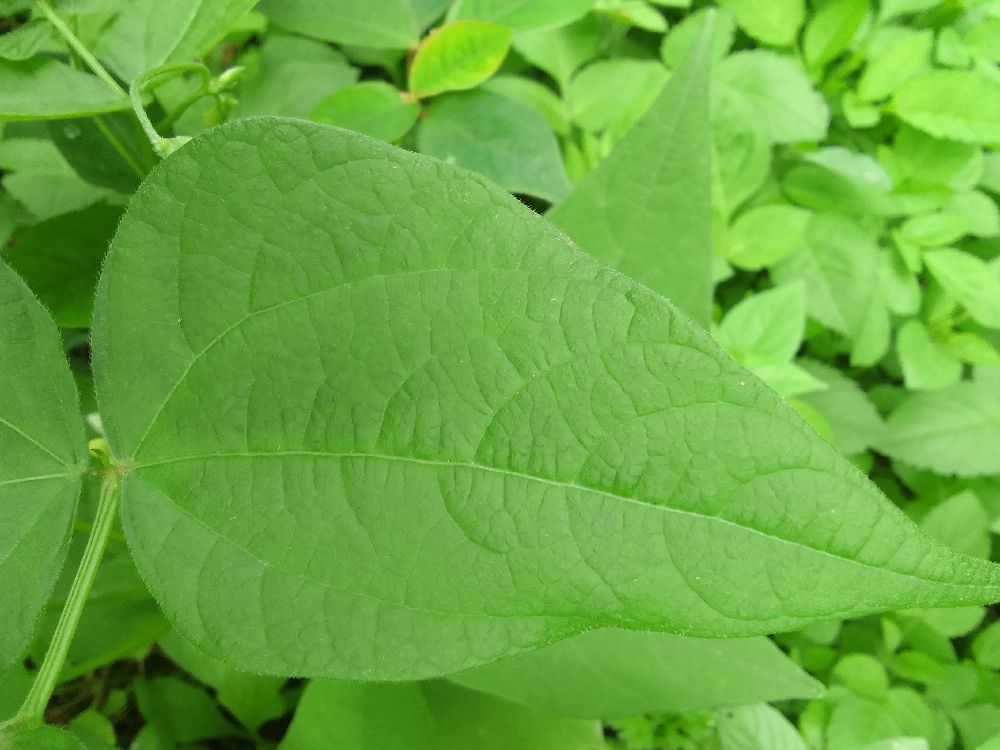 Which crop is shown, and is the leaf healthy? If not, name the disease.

common bean, healthy
